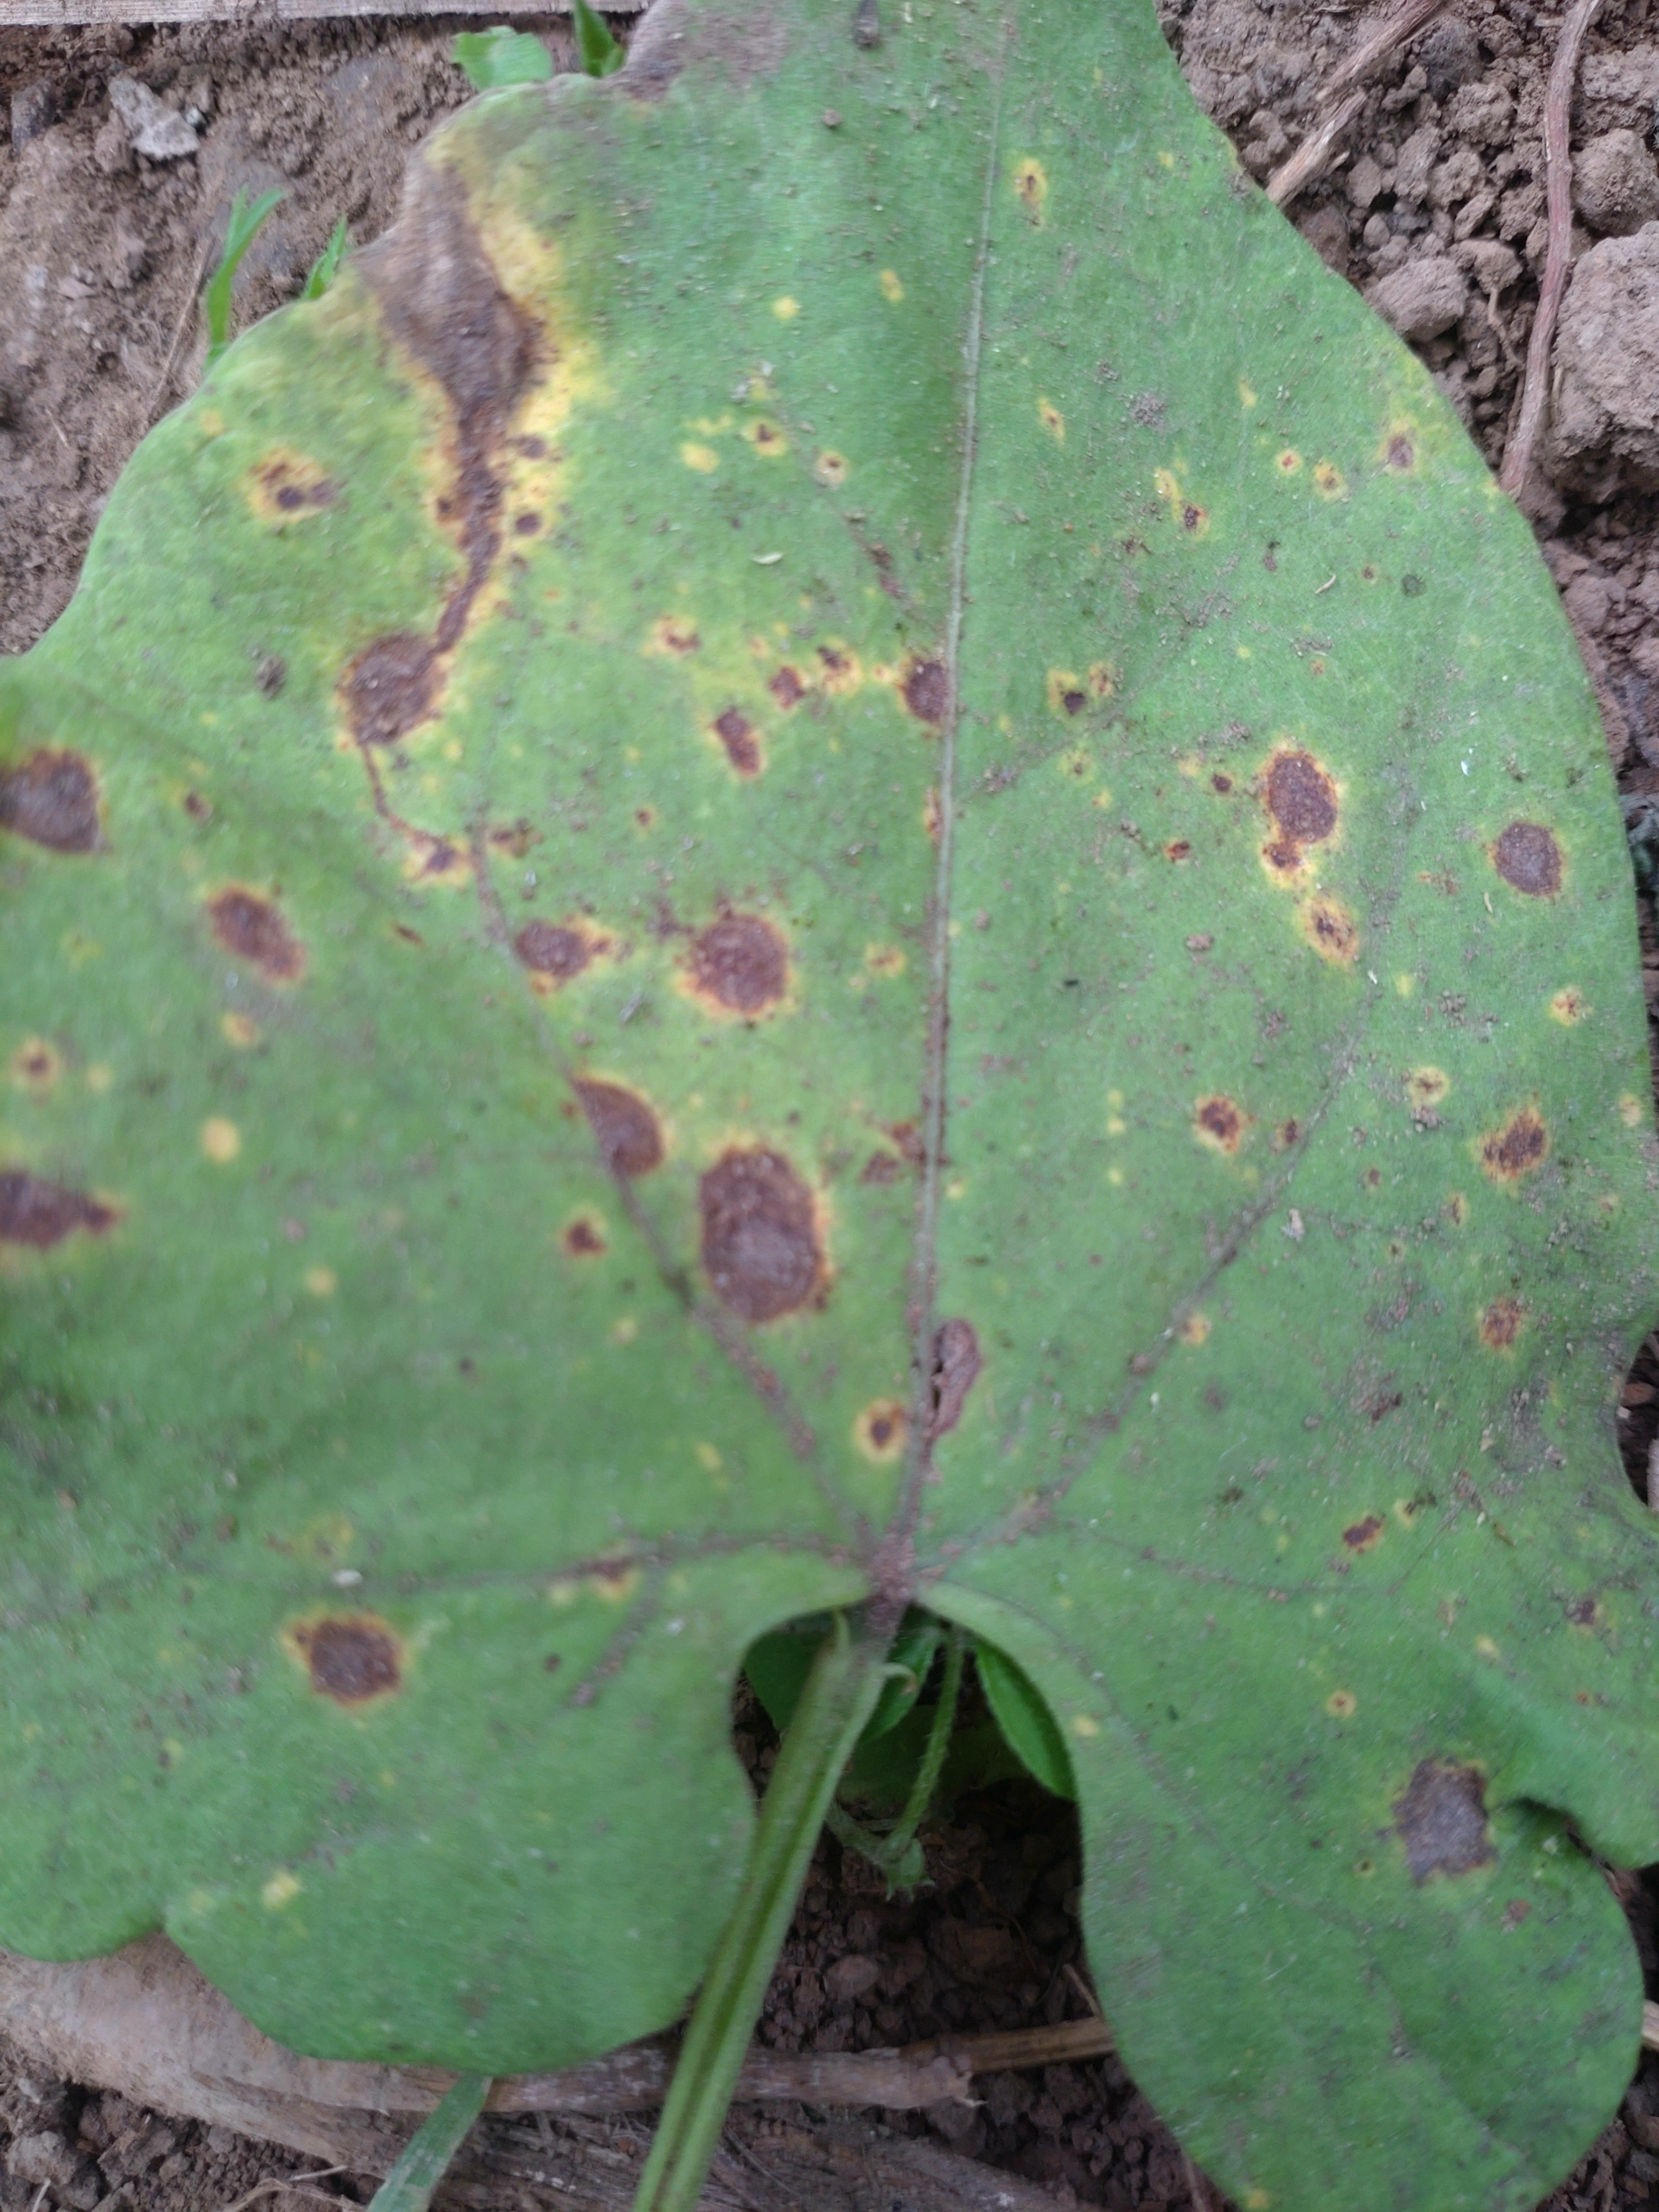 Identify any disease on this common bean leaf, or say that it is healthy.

rust
